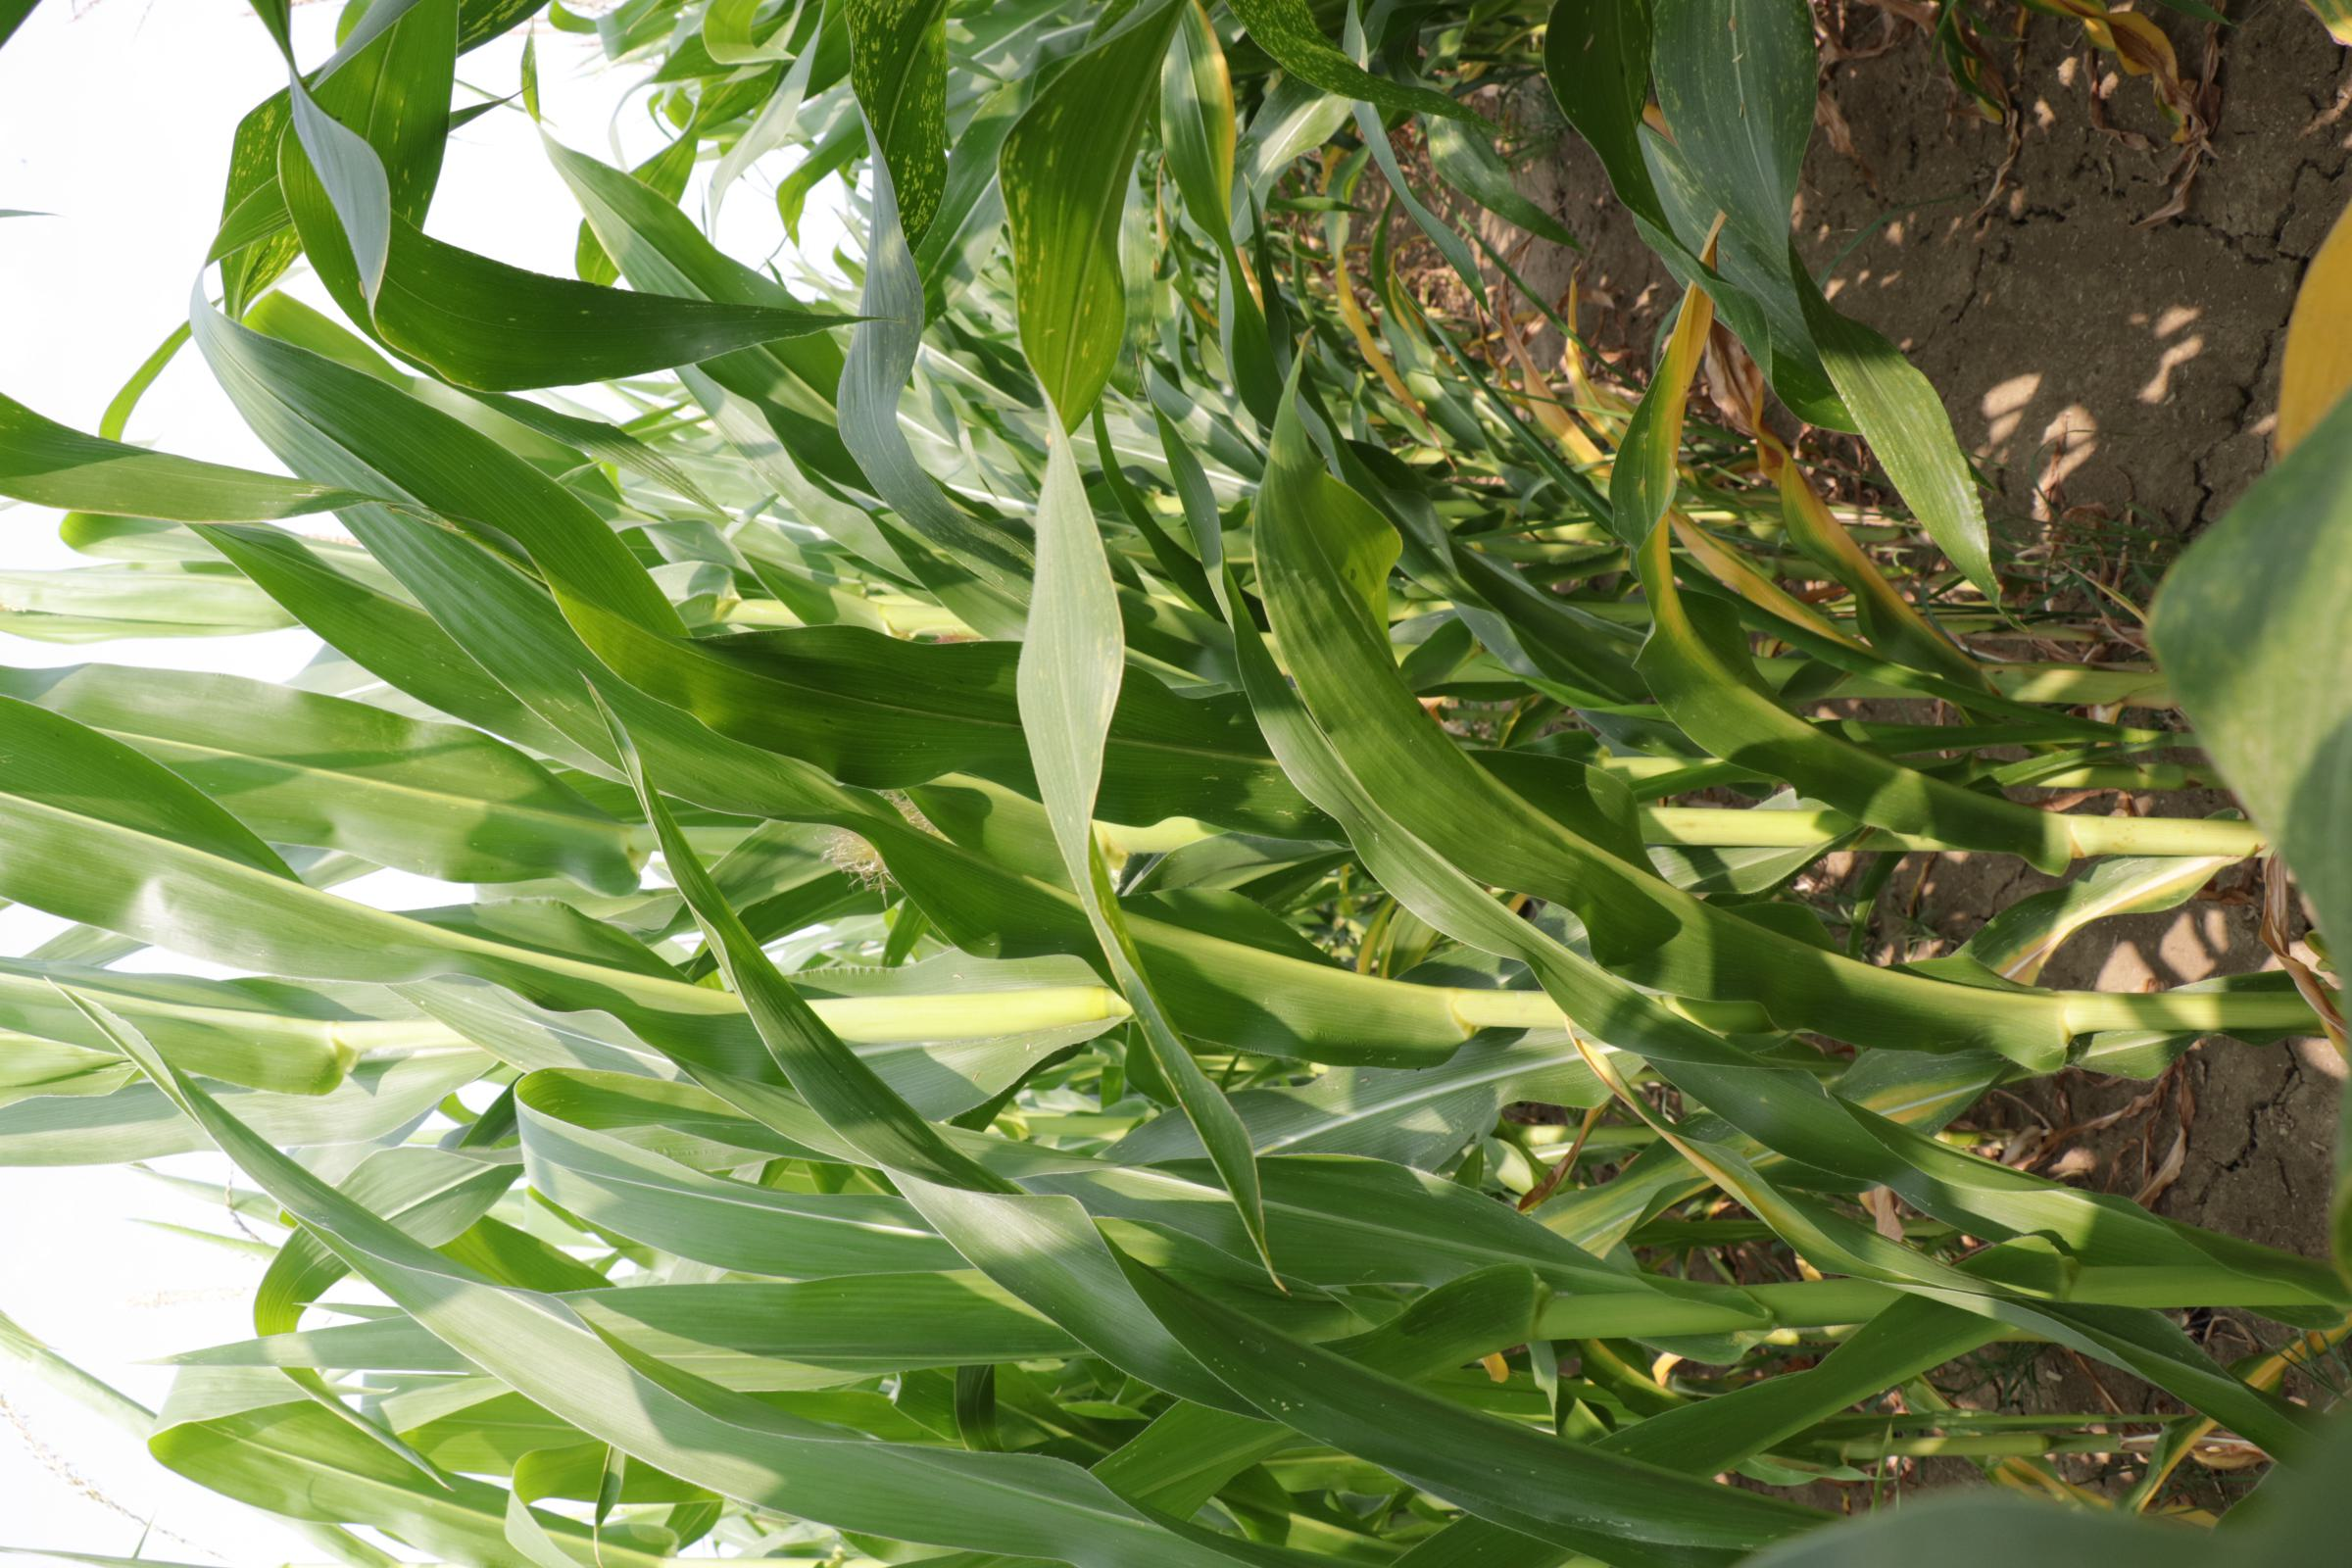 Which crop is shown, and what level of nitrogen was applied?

maize, full nitrogen fertilisation
